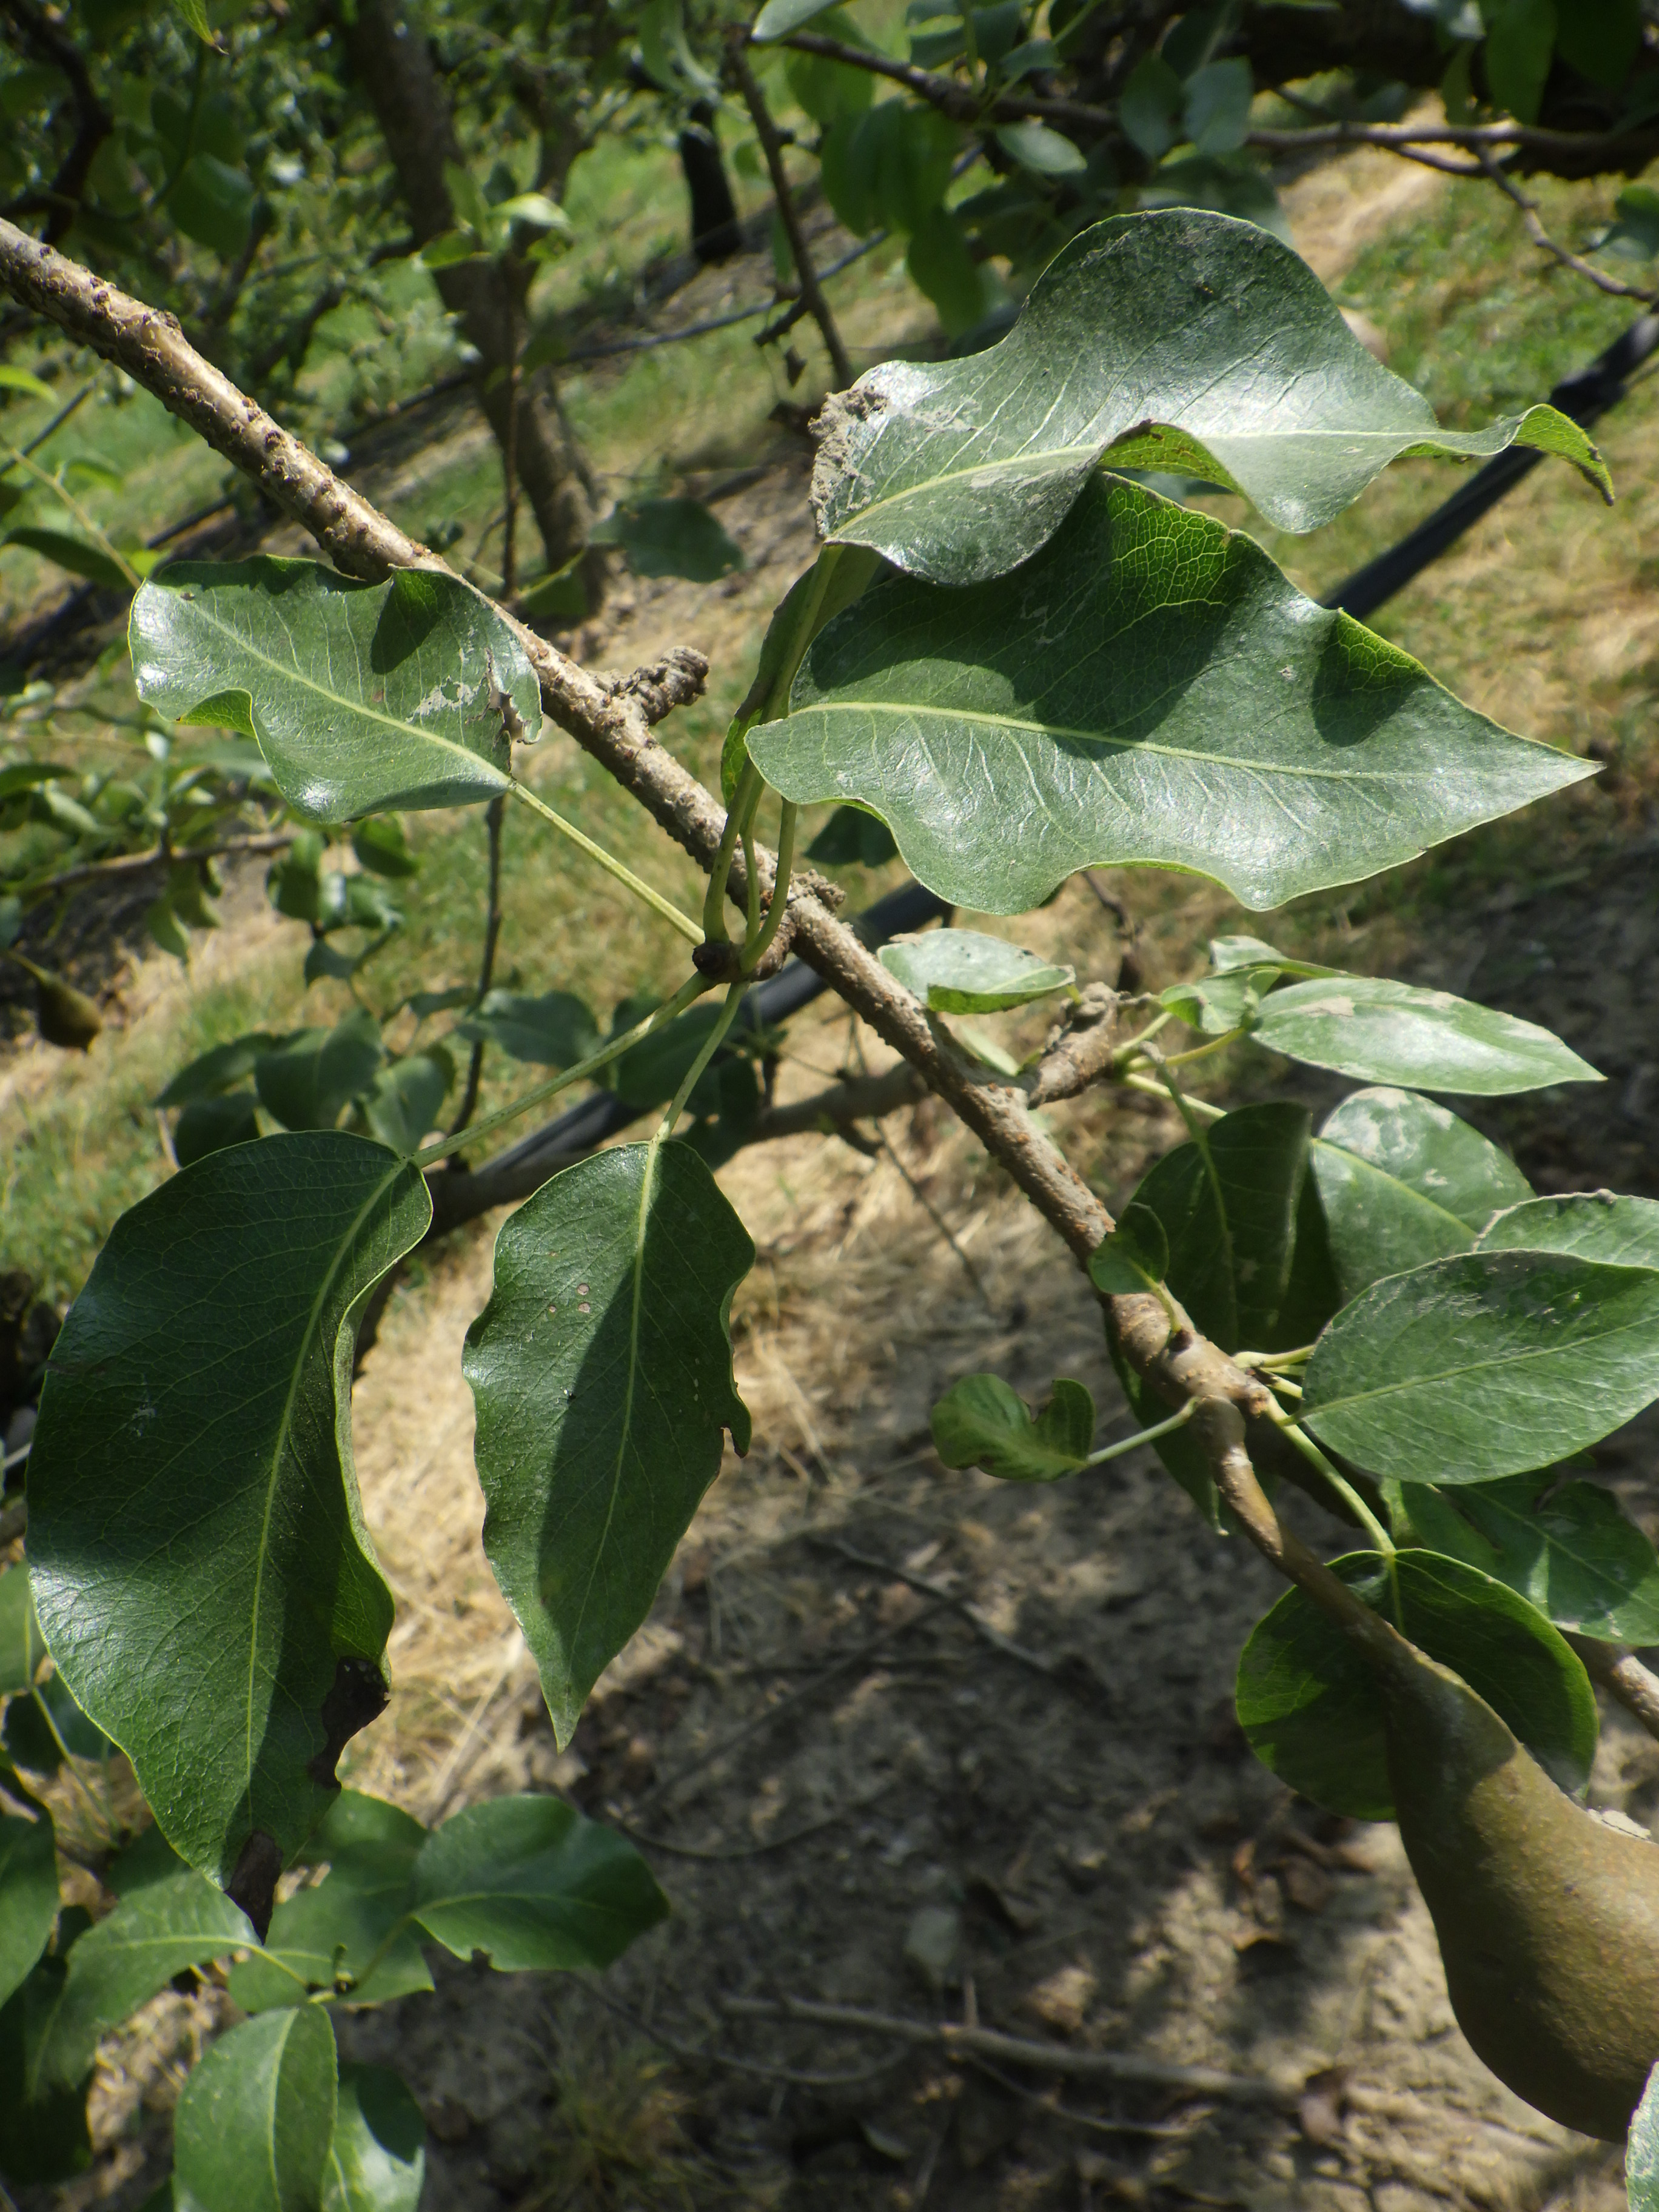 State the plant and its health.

pear, mechanical damage
